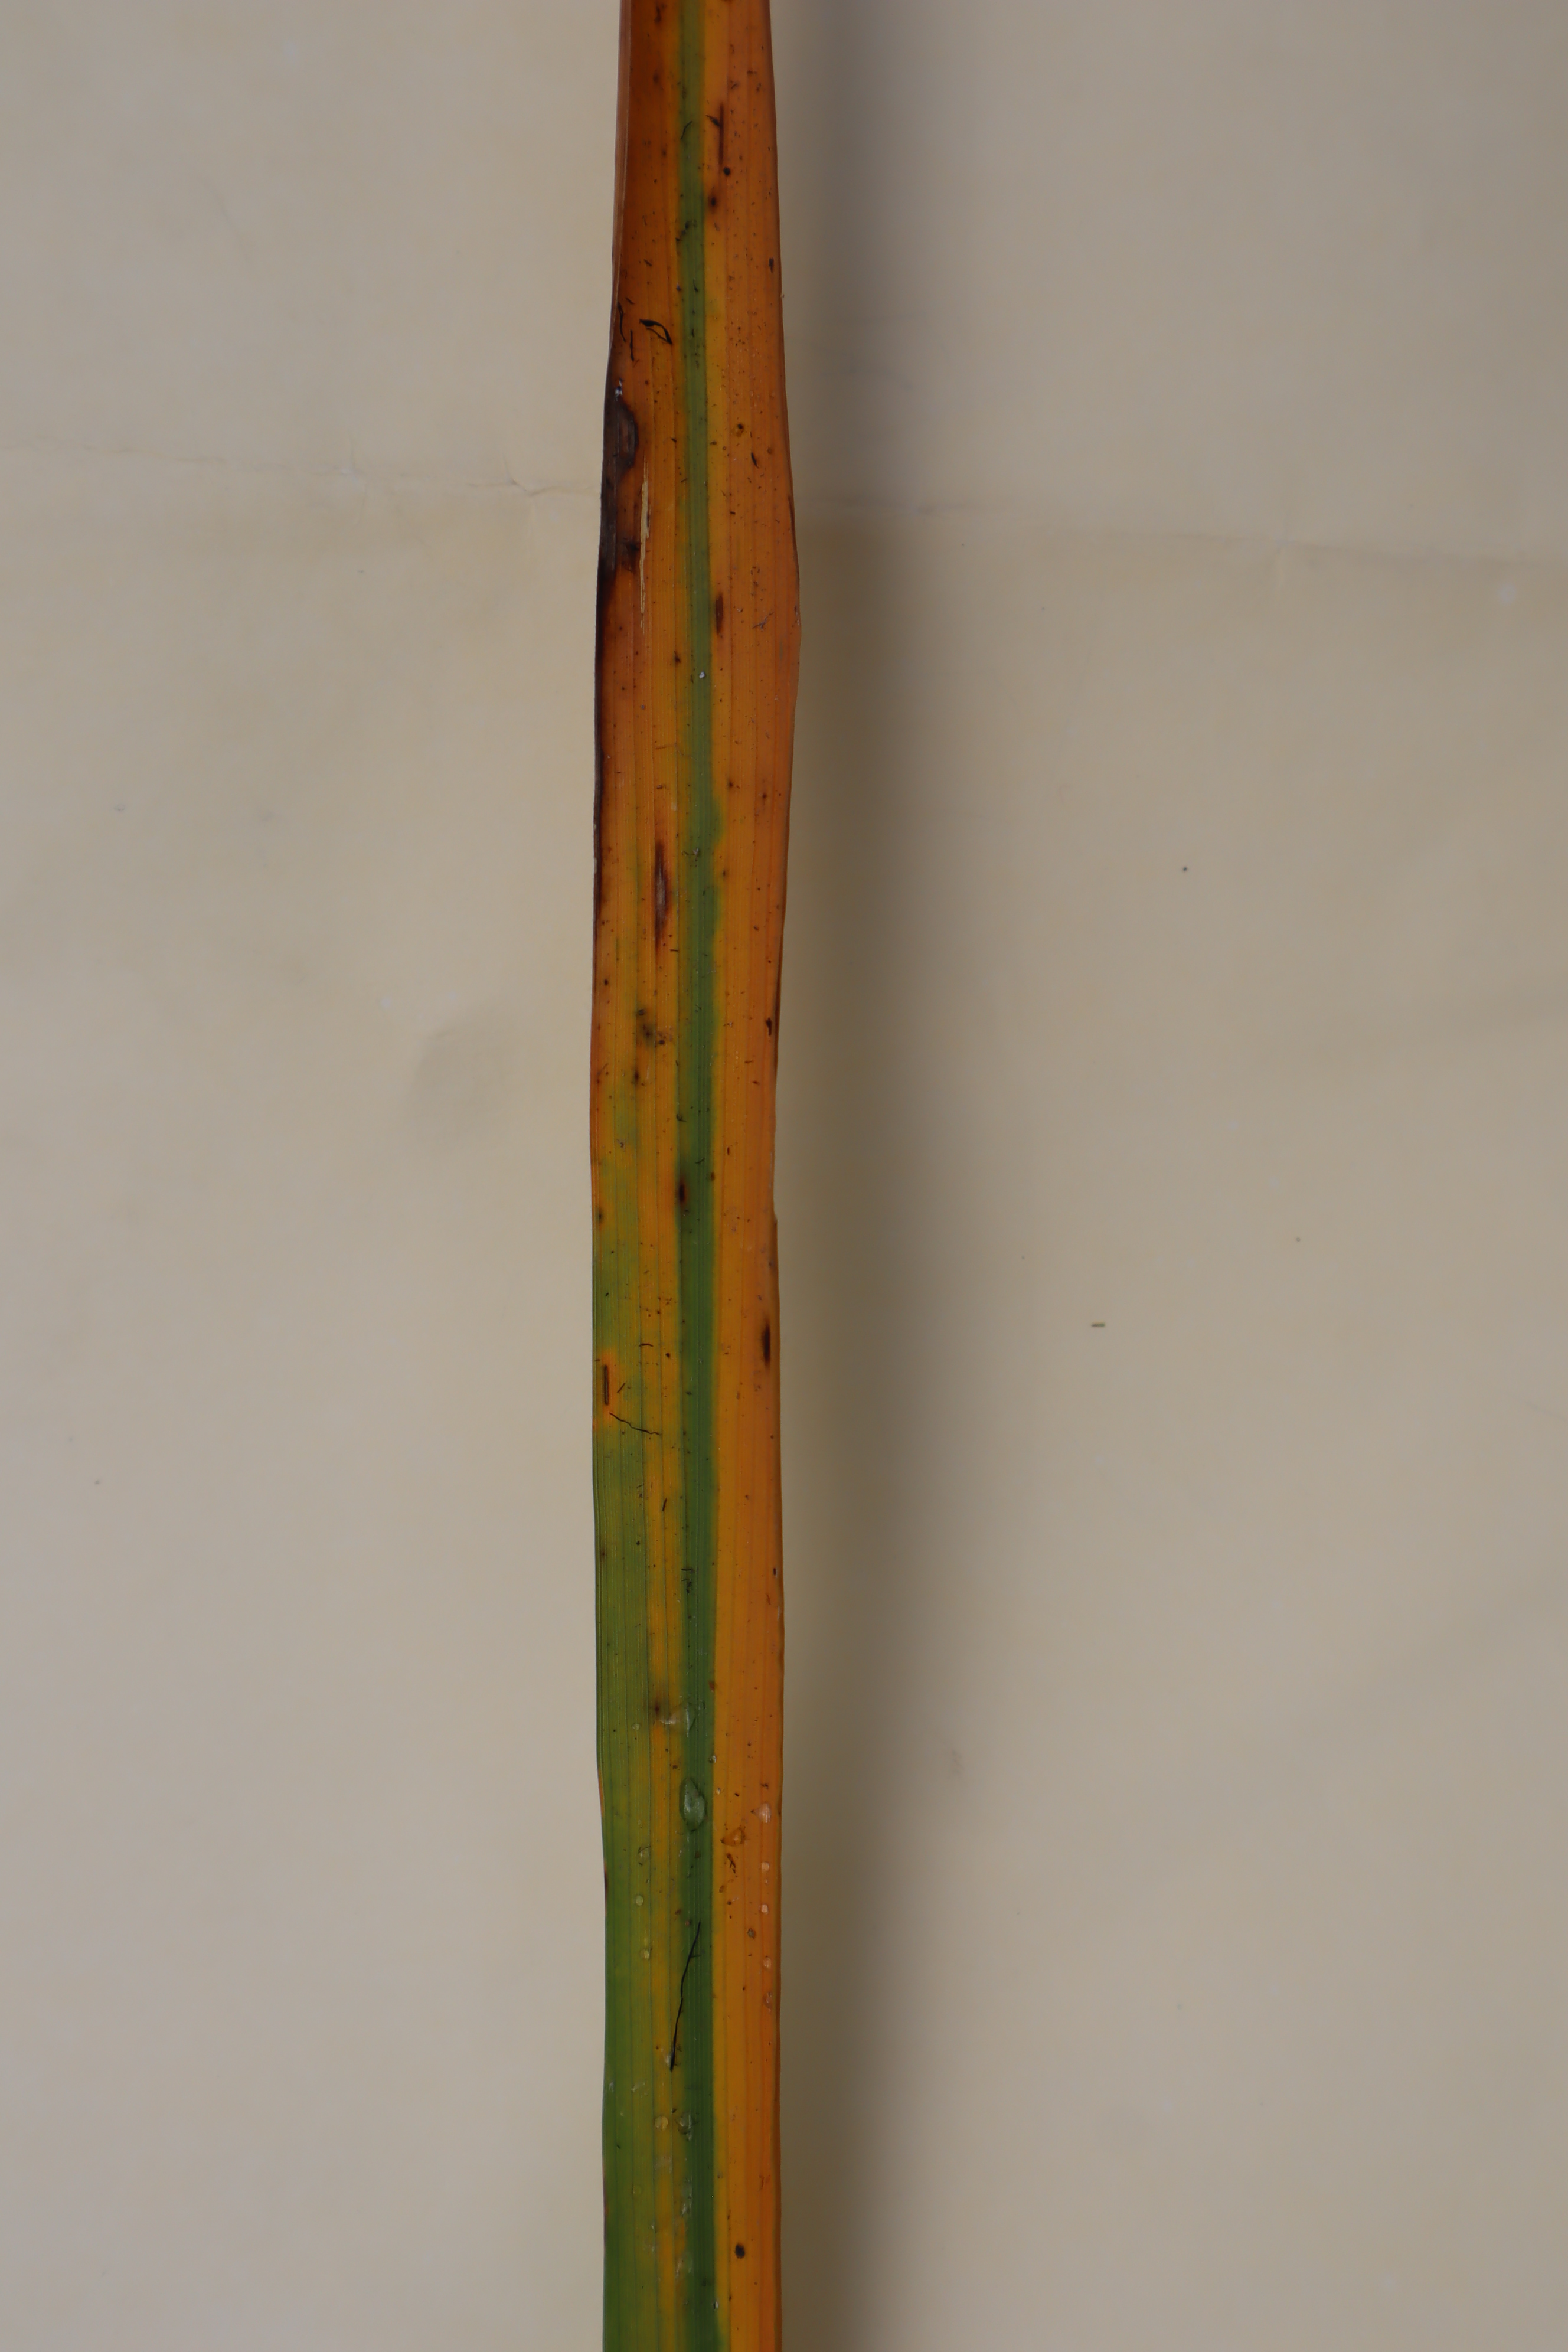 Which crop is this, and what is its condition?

rice, tungro virus disease
